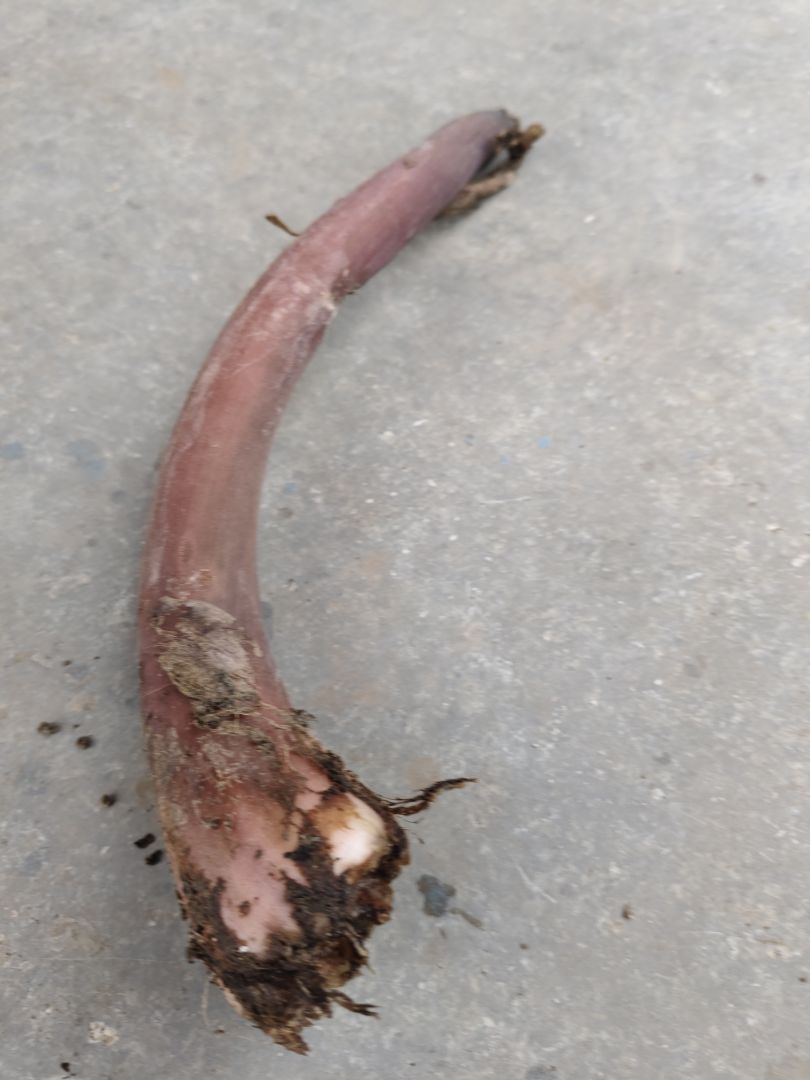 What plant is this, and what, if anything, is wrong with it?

taro, root rot
